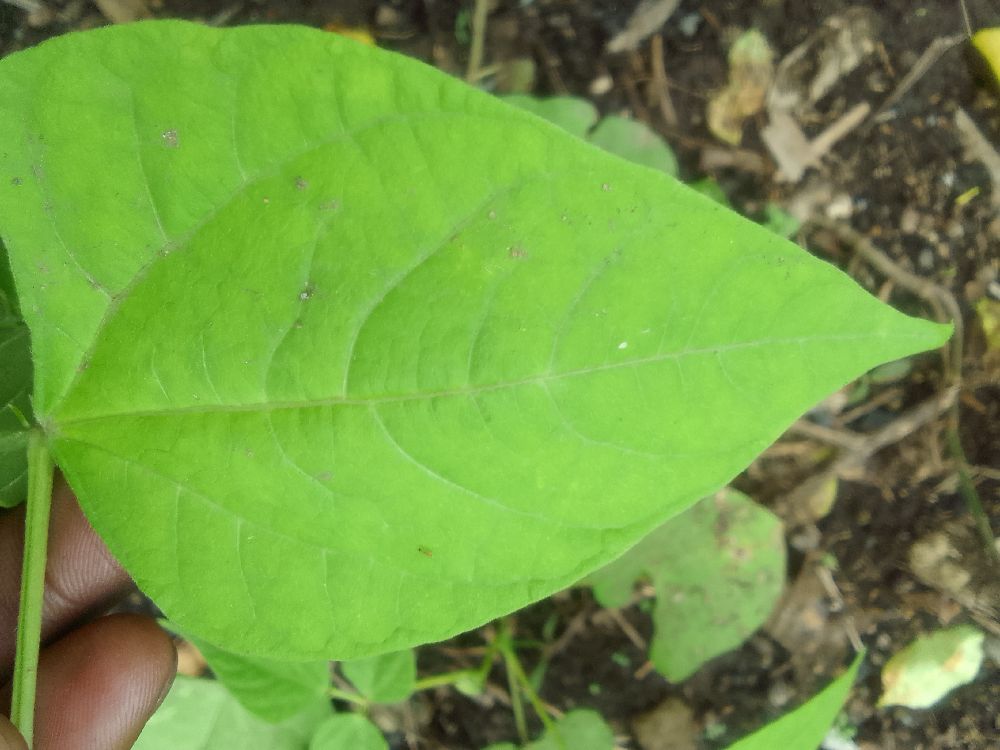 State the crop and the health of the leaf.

common bean, healthy
